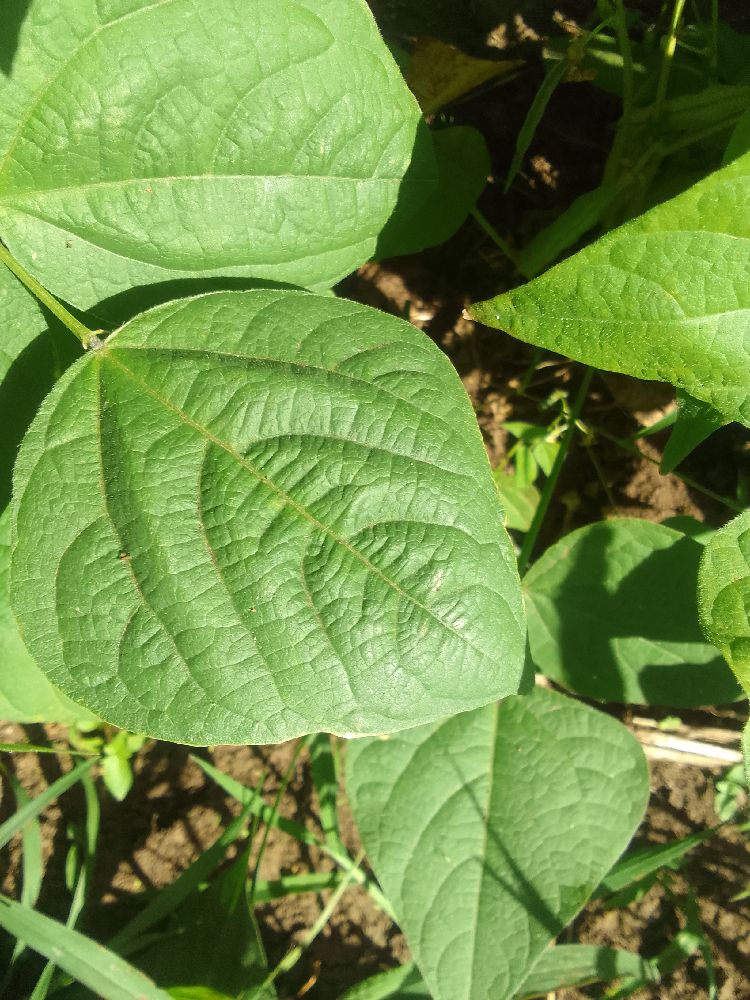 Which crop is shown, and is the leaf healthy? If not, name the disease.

common bean, healthy
